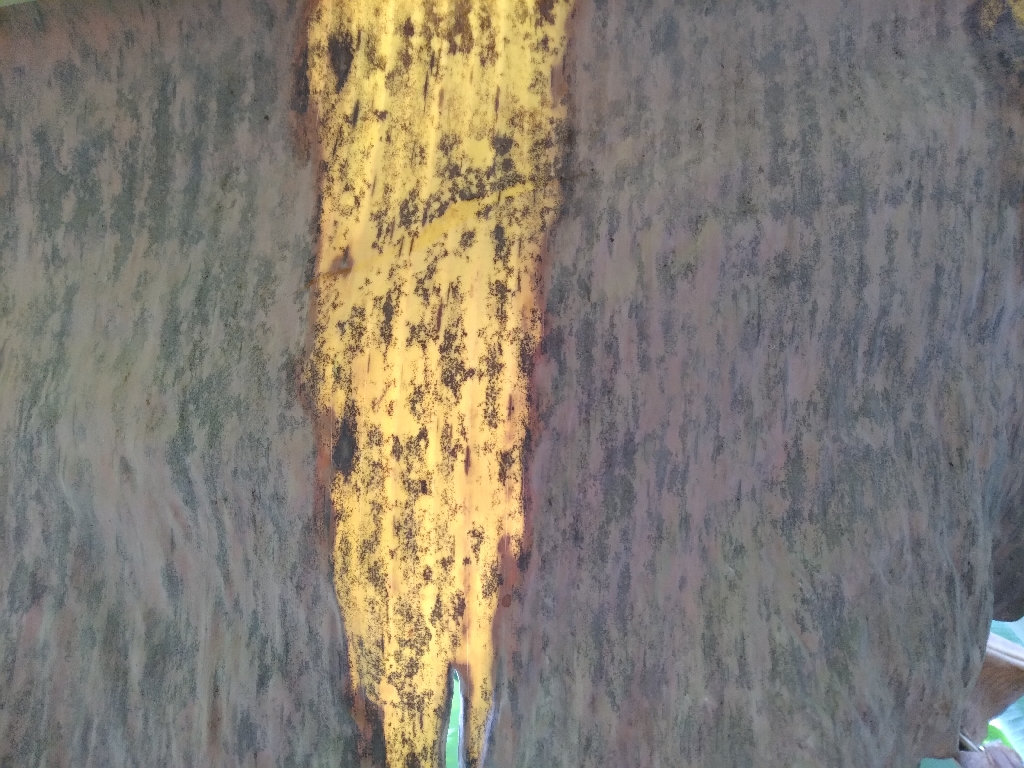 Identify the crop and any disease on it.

banana, black sigatoka
